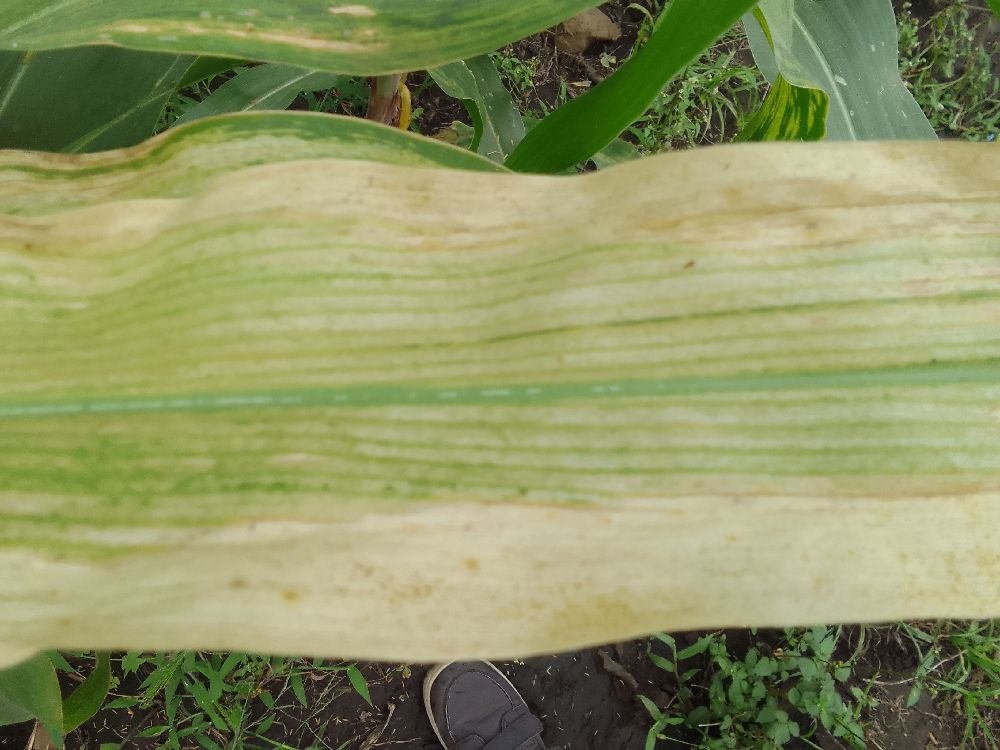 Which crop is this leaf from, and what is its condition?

maize, maize lethal necrosis
